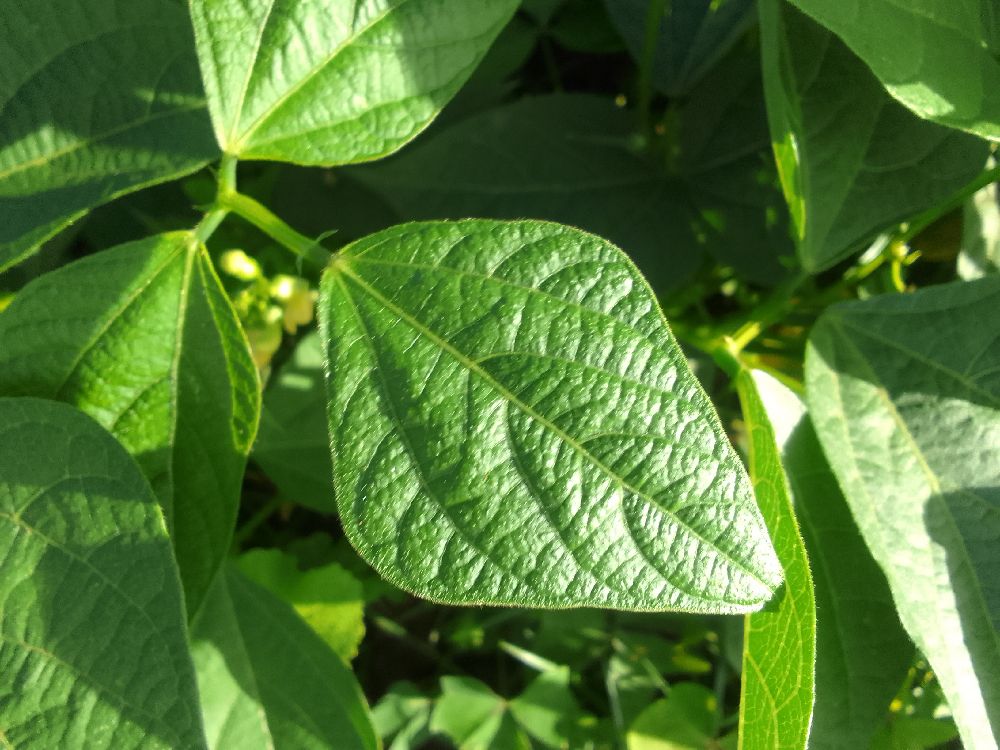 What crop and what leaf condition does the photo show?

common bean, healthy
